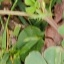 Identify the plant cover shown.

unstructured weed
